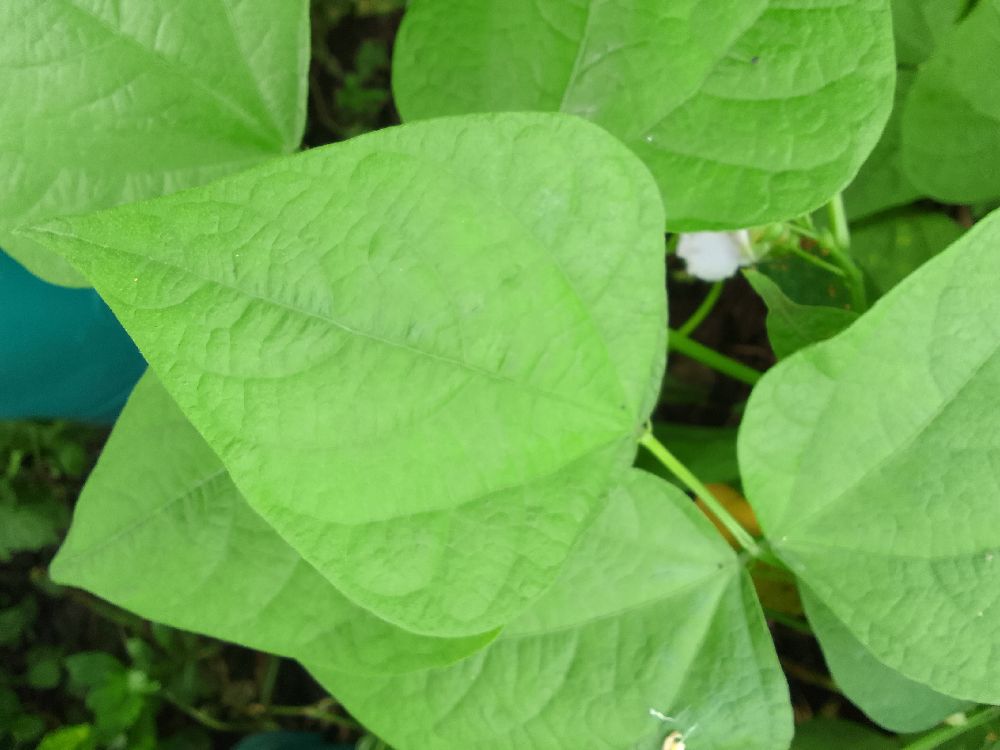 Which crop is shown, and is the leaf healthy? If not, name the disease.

common bean, healthy
